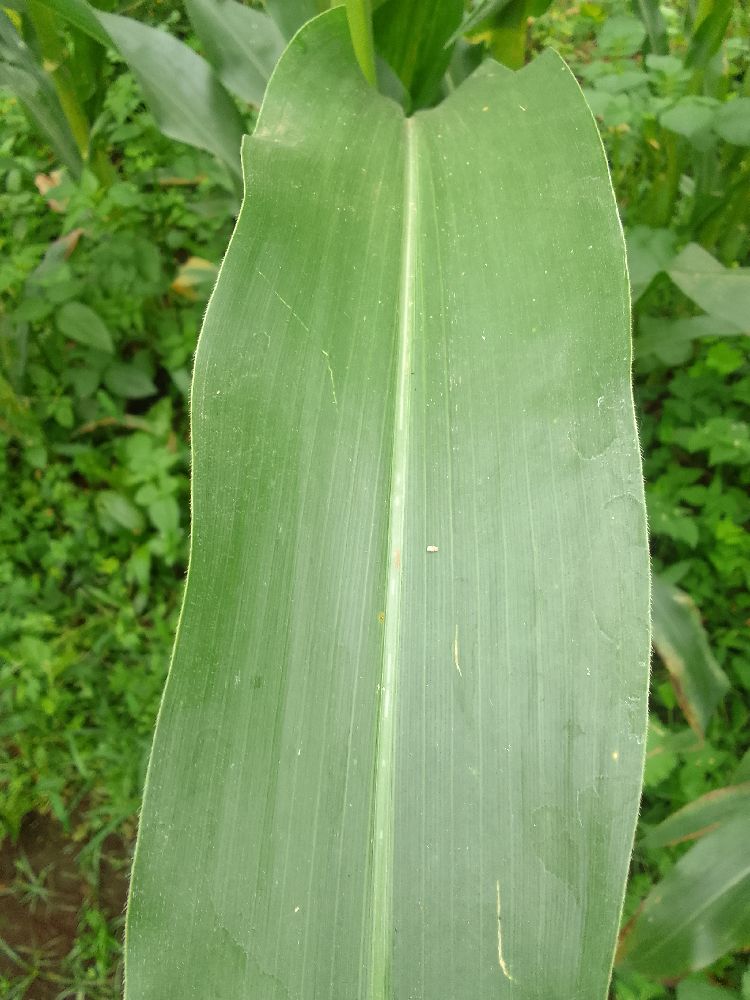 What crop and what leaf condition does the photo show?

maize, healthy
